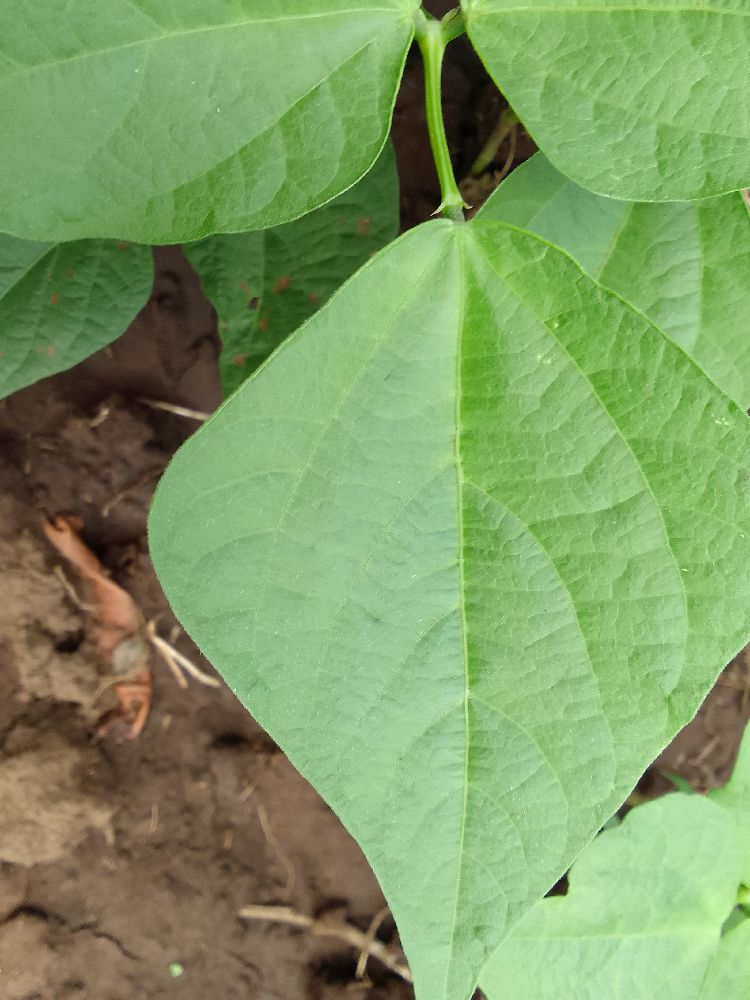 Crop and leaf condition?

common bean, healthy
